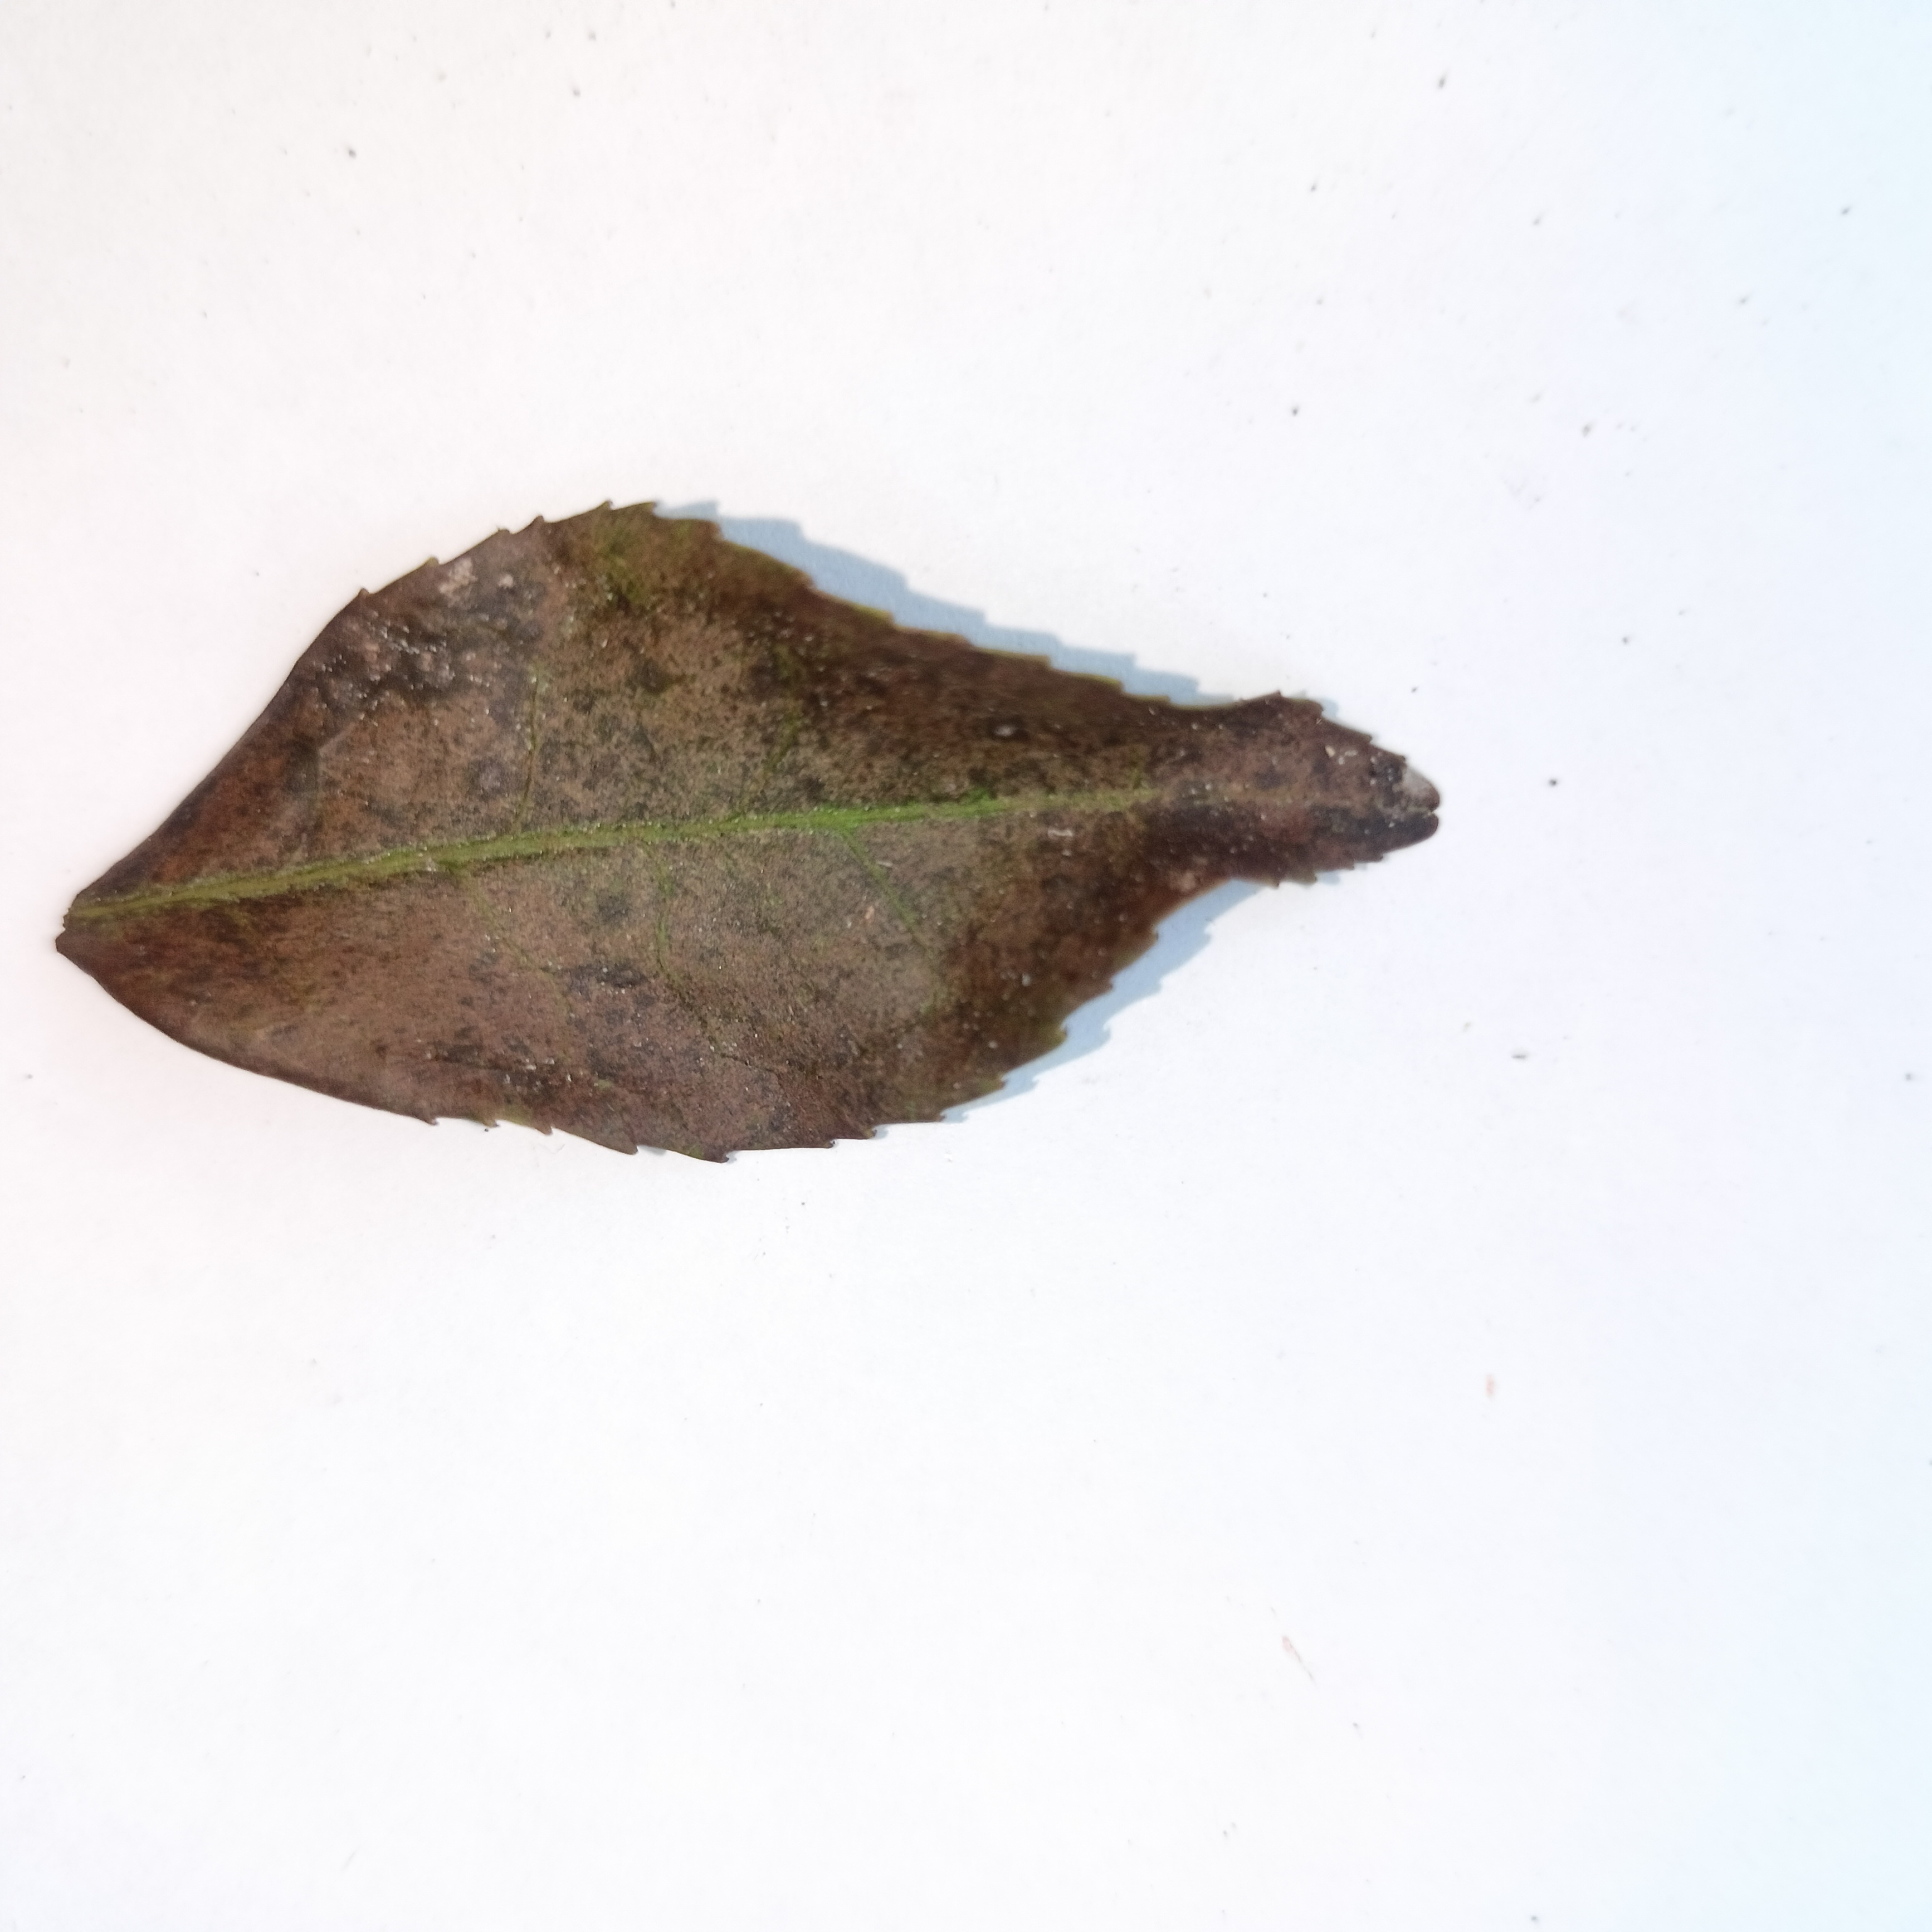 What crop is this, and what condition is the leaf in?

tea, red rust
